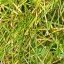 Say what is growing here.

grass
